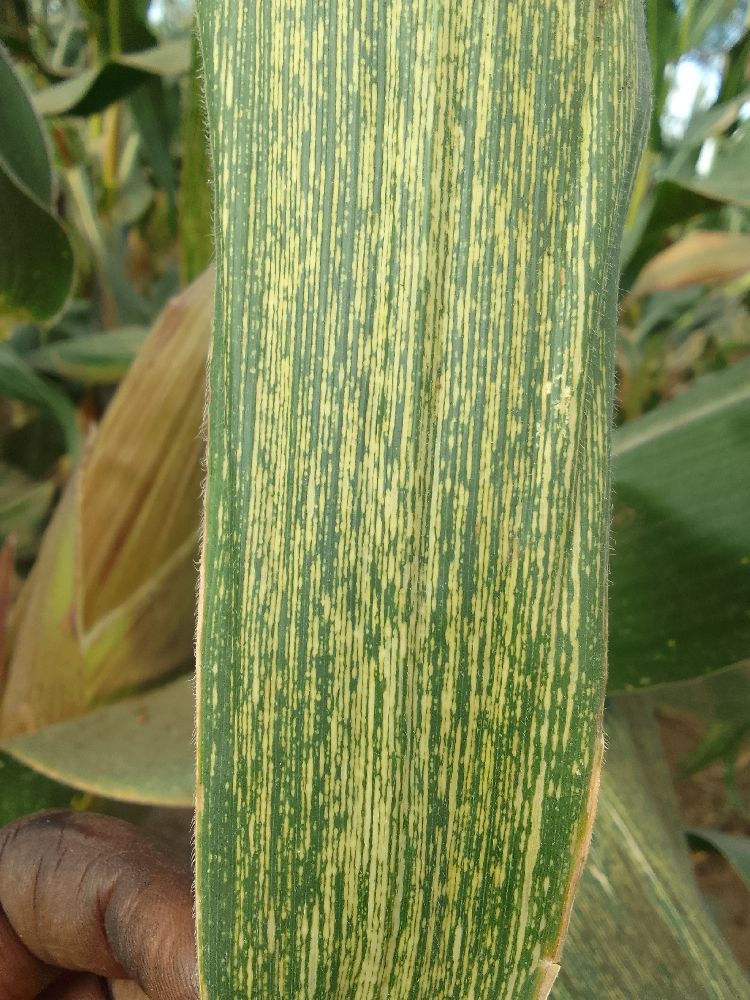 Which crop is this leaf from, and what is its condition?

maize, maize streak virus
